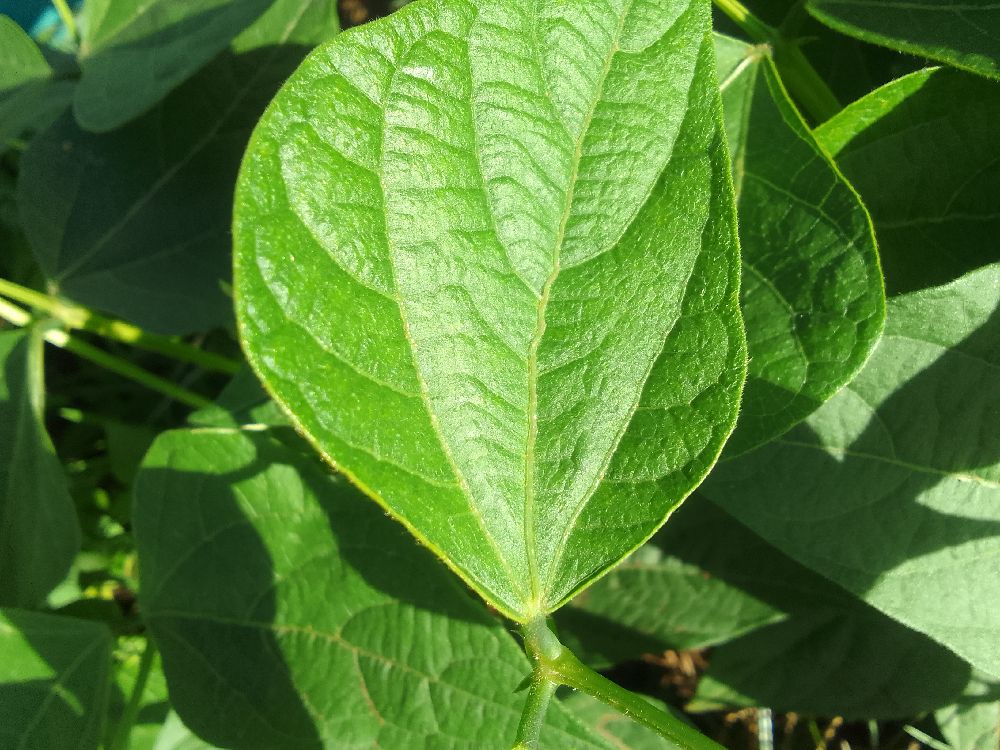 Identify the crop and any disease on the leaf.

common bean, healthy
